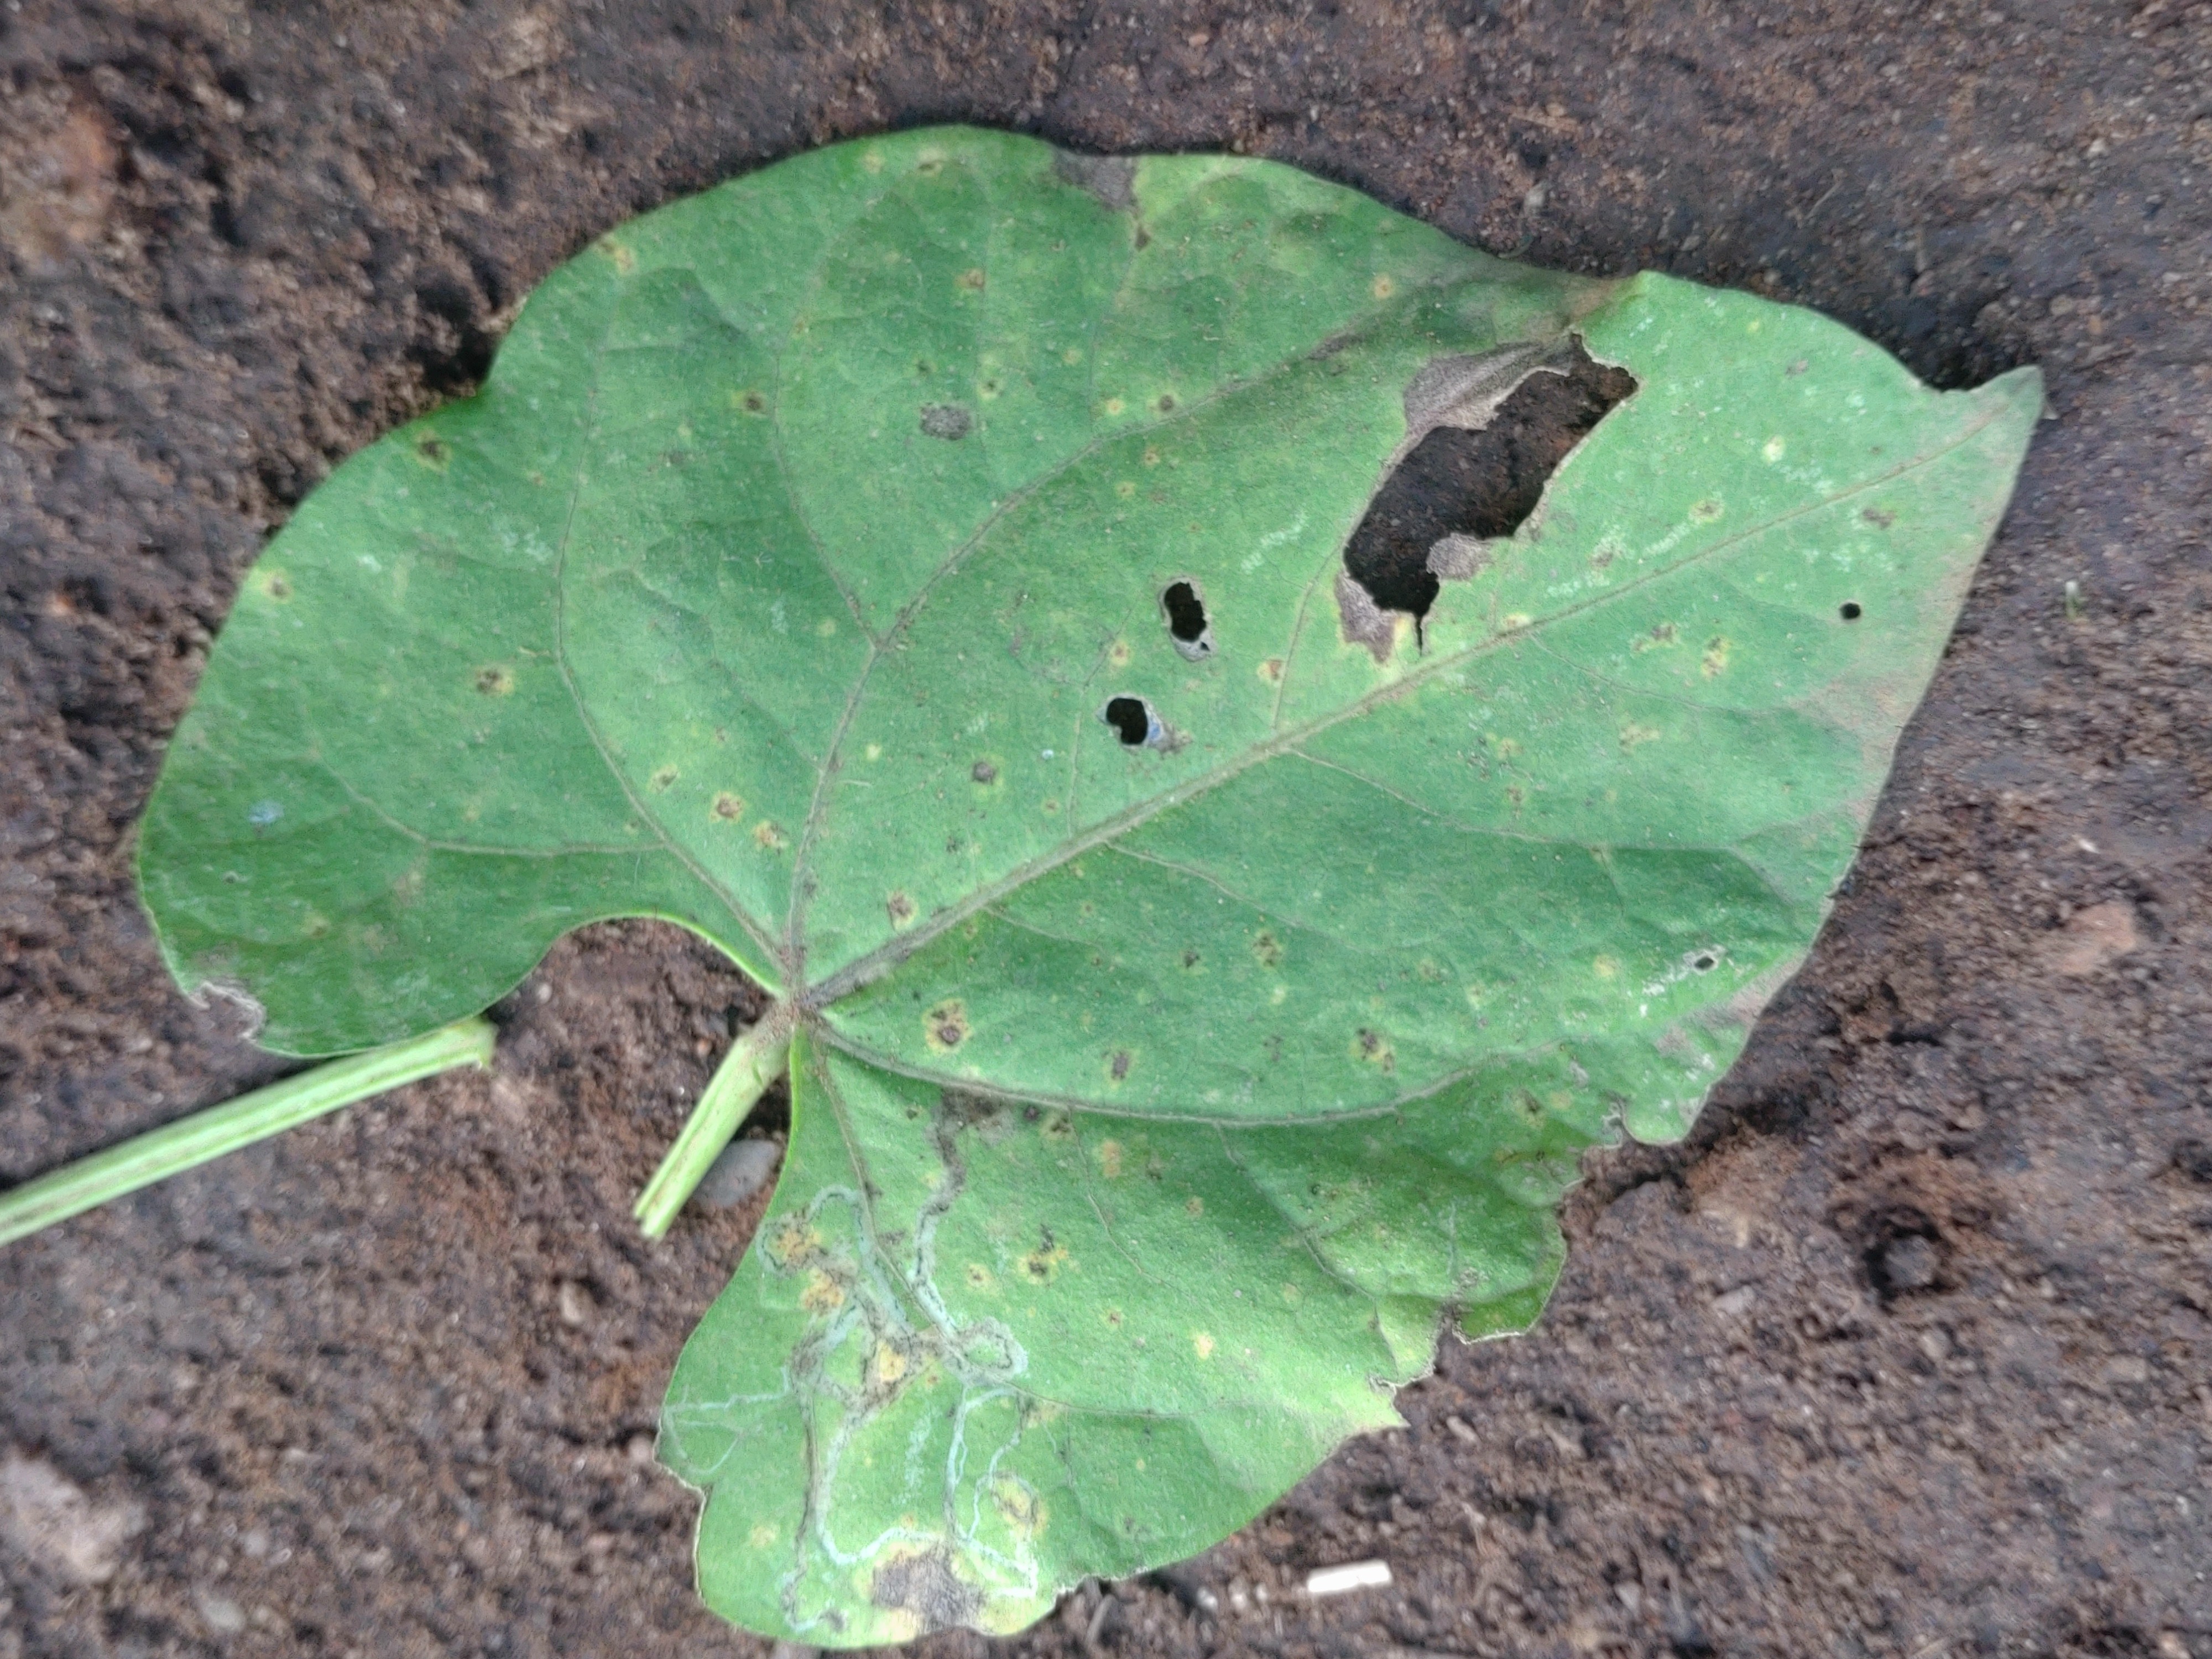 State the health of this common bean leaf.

anthracnose
